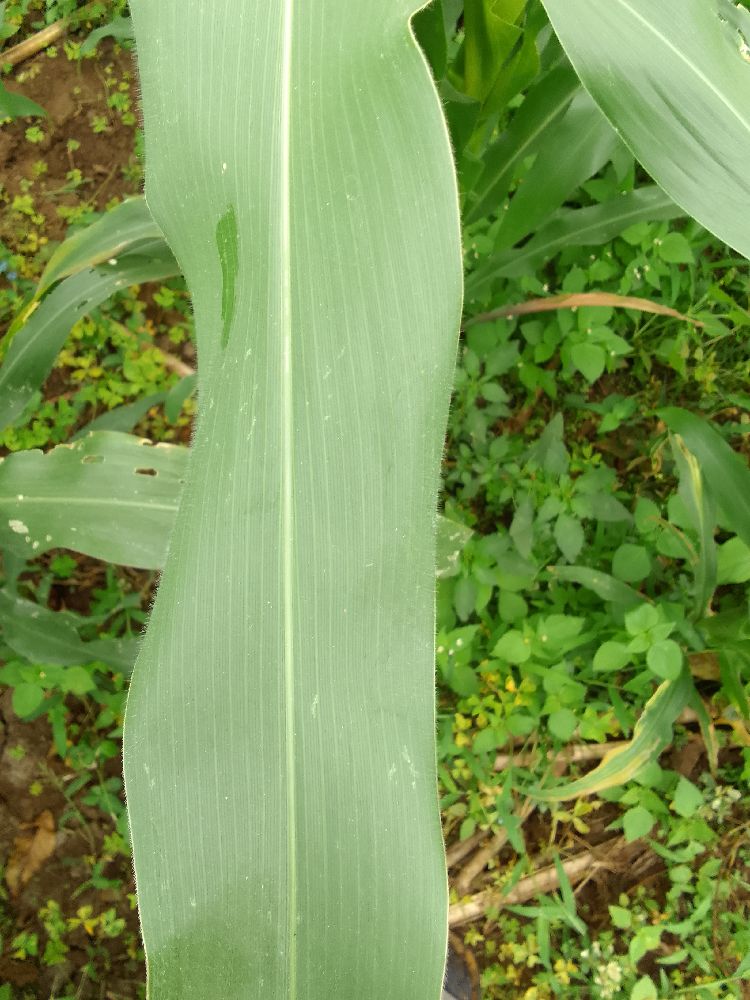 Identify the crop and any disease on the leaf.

maize, healthy
